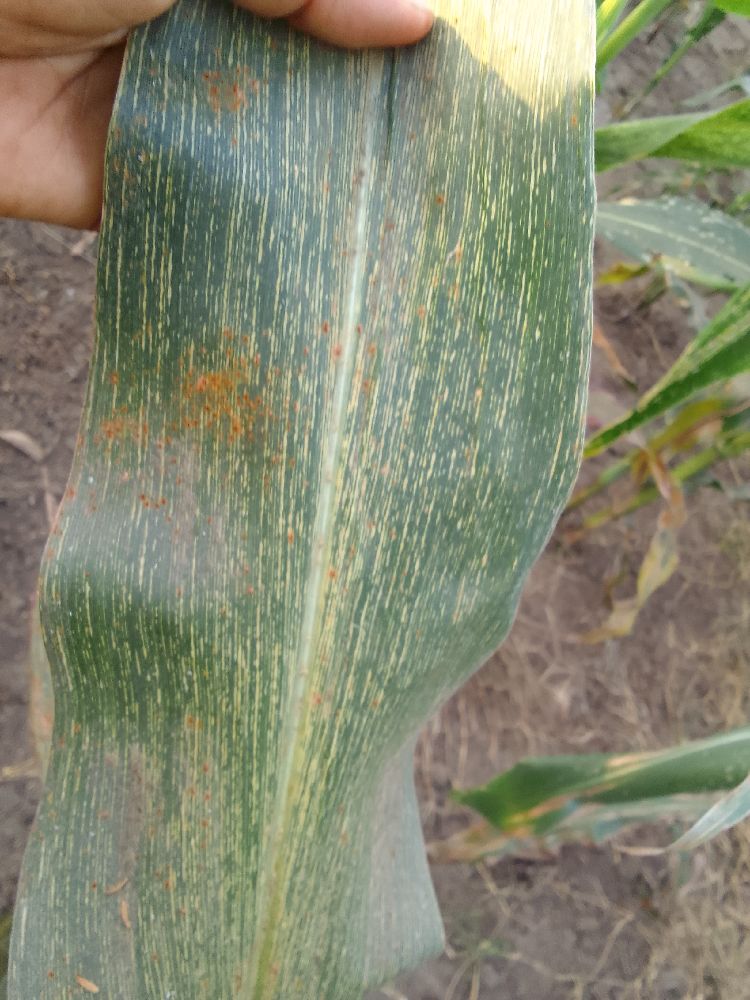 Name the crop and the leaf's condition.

maize, maize streak virus
